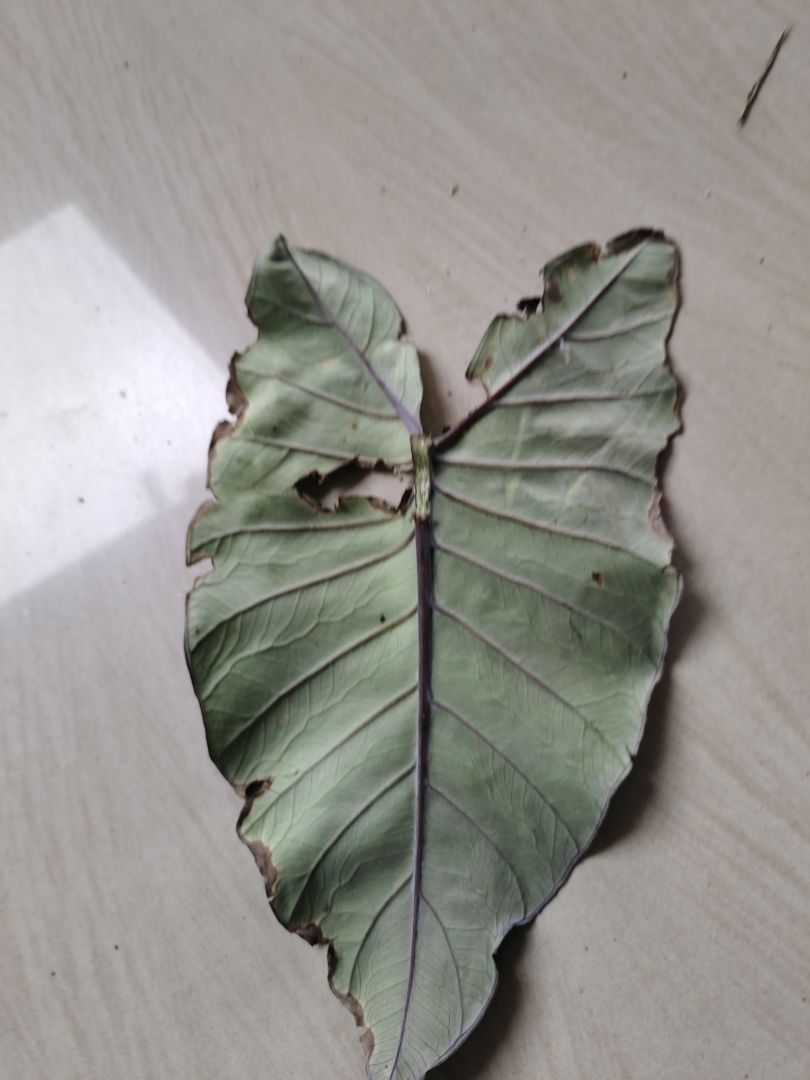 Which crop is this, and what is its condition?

taro, leaf blight
